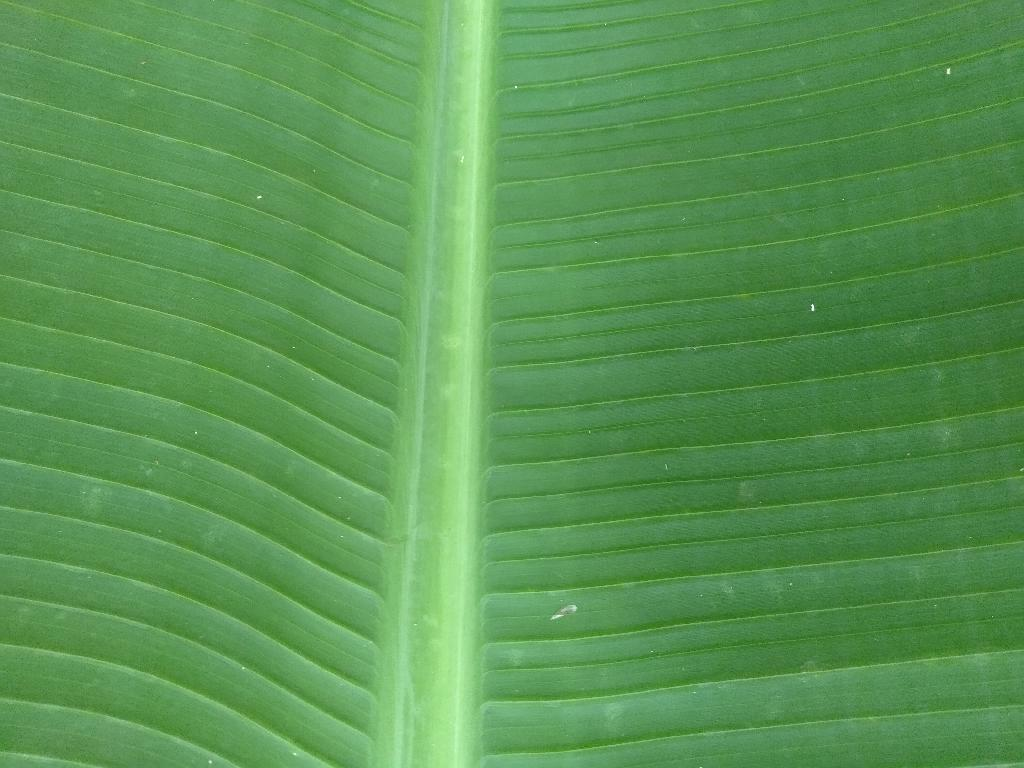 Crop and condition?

banana, healthy
